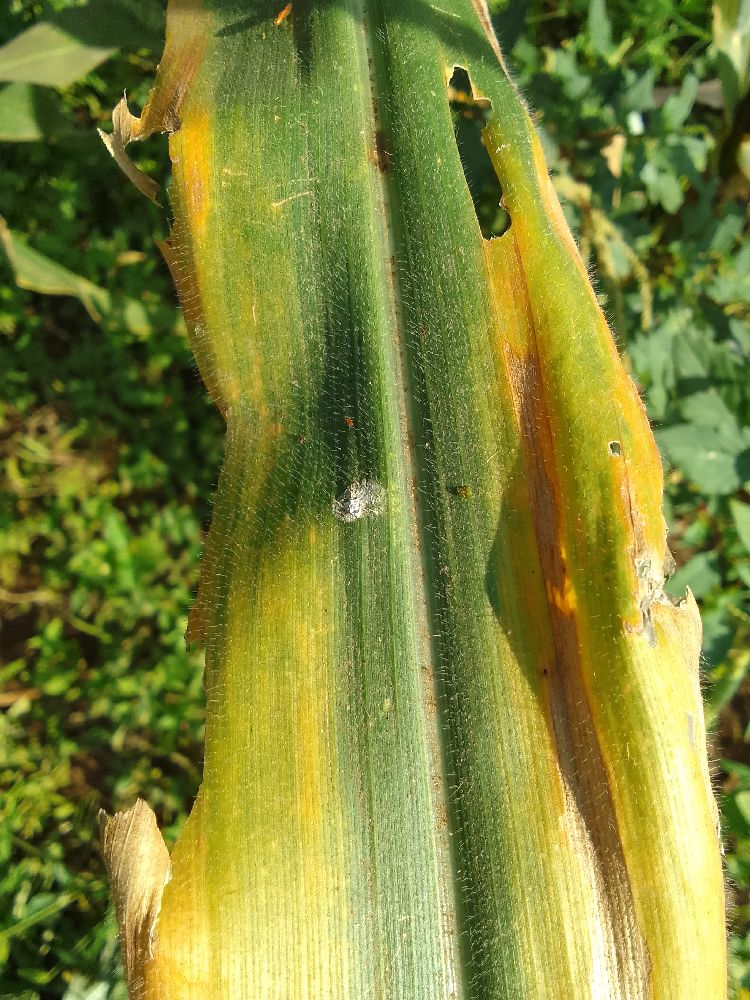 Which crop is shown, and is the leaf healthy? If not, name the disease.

maize, maize lethal necrosis
